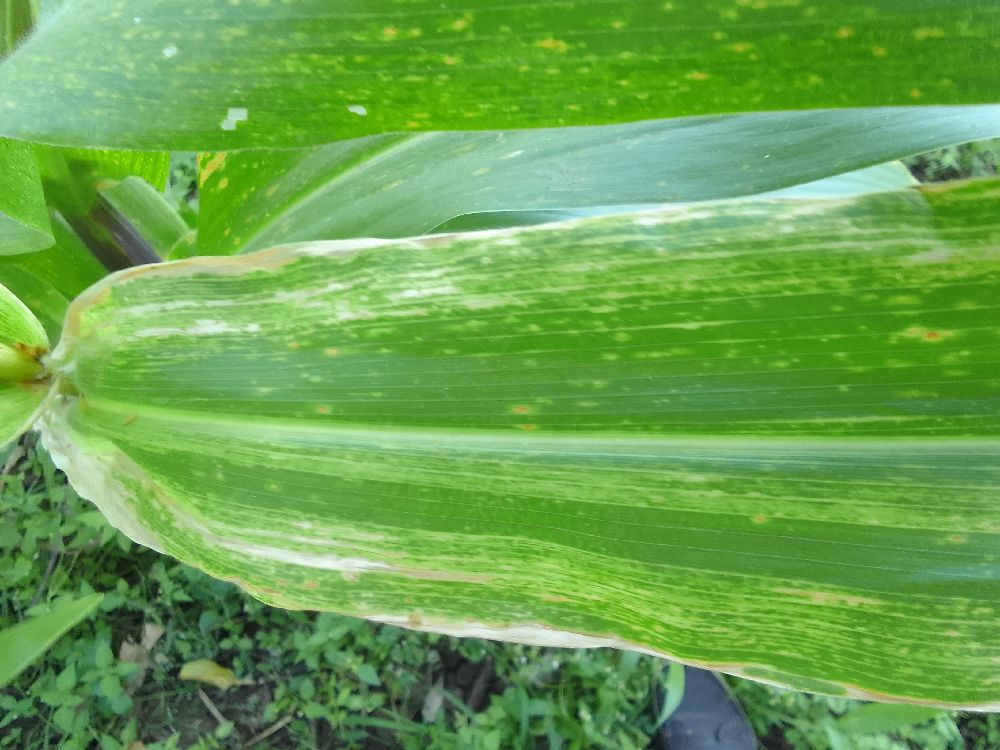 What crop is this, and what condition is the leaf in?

maize, maize lethal necrosis
